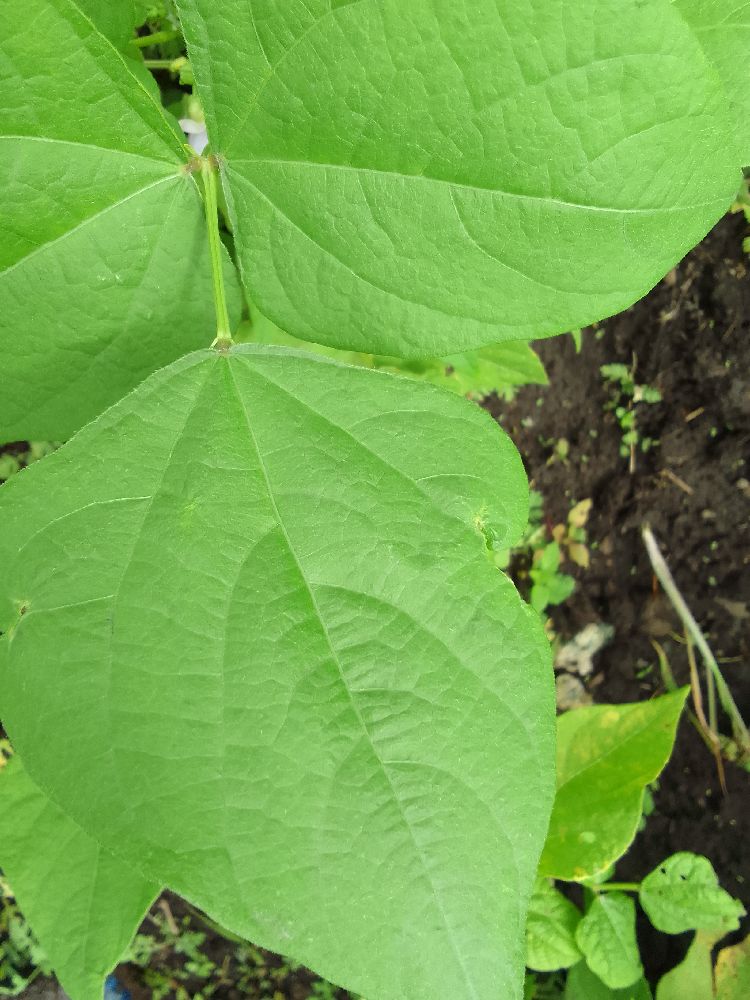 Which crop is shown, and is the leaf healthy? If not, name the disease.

common bean, healthy
